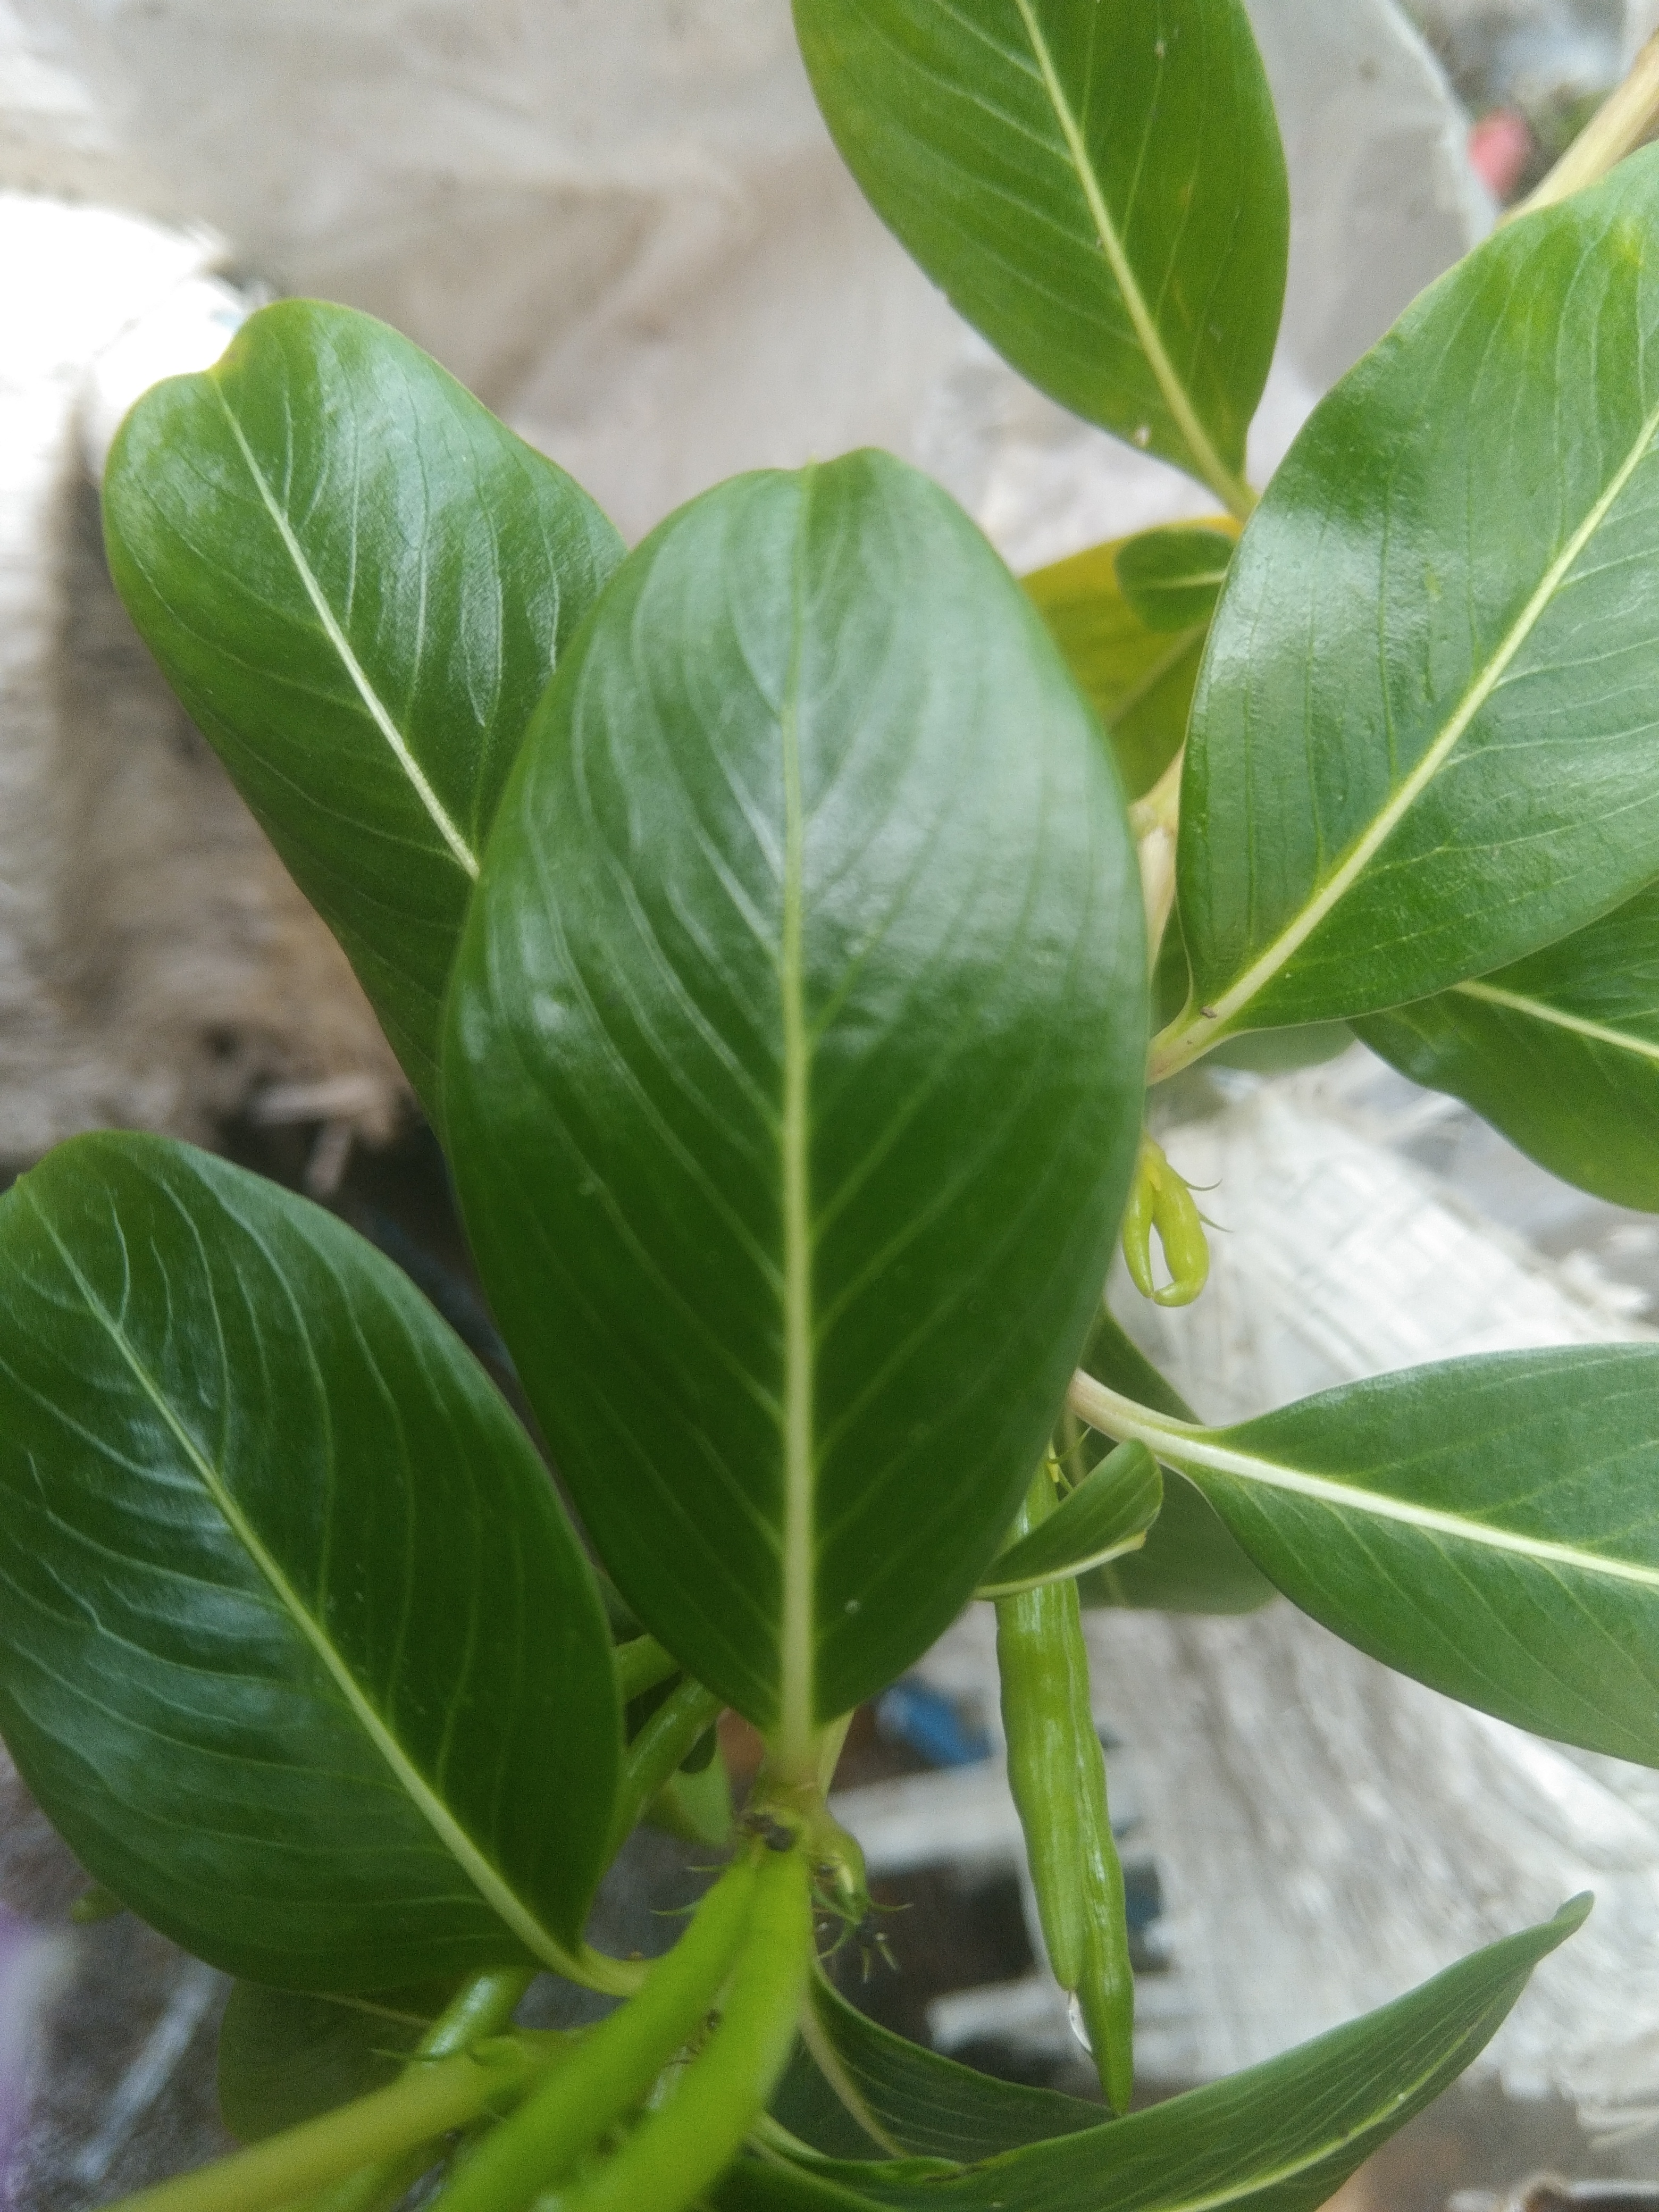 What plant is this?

rose periwinkle
